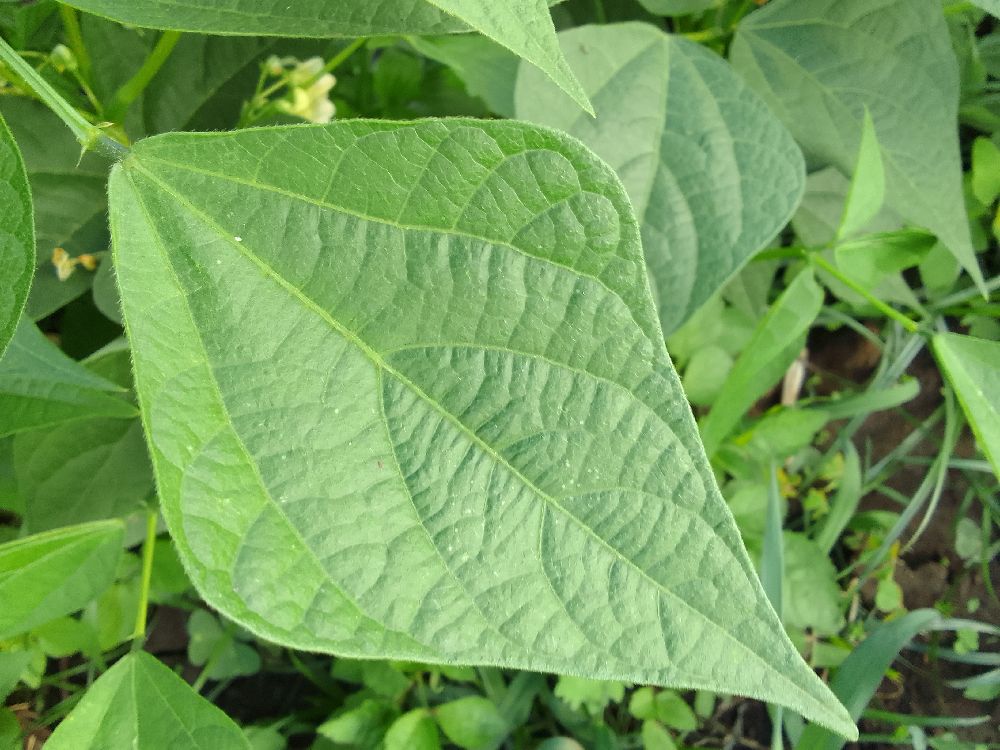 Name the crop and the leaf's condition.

common bean, healthy
